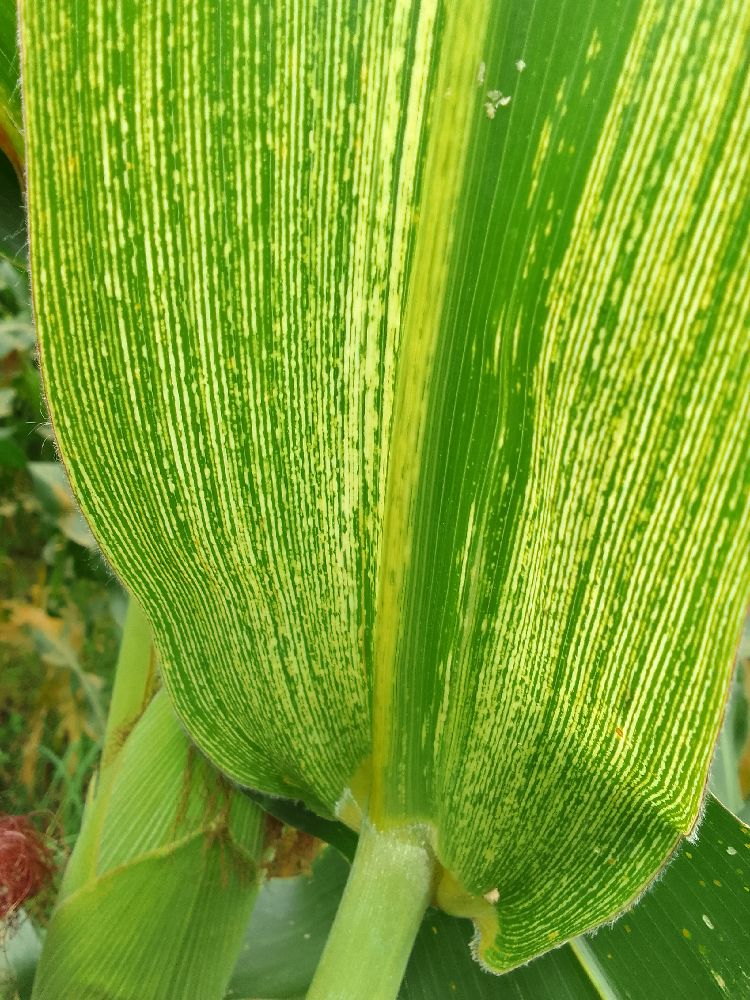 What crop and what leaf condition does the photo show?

maize, maize streak virus
